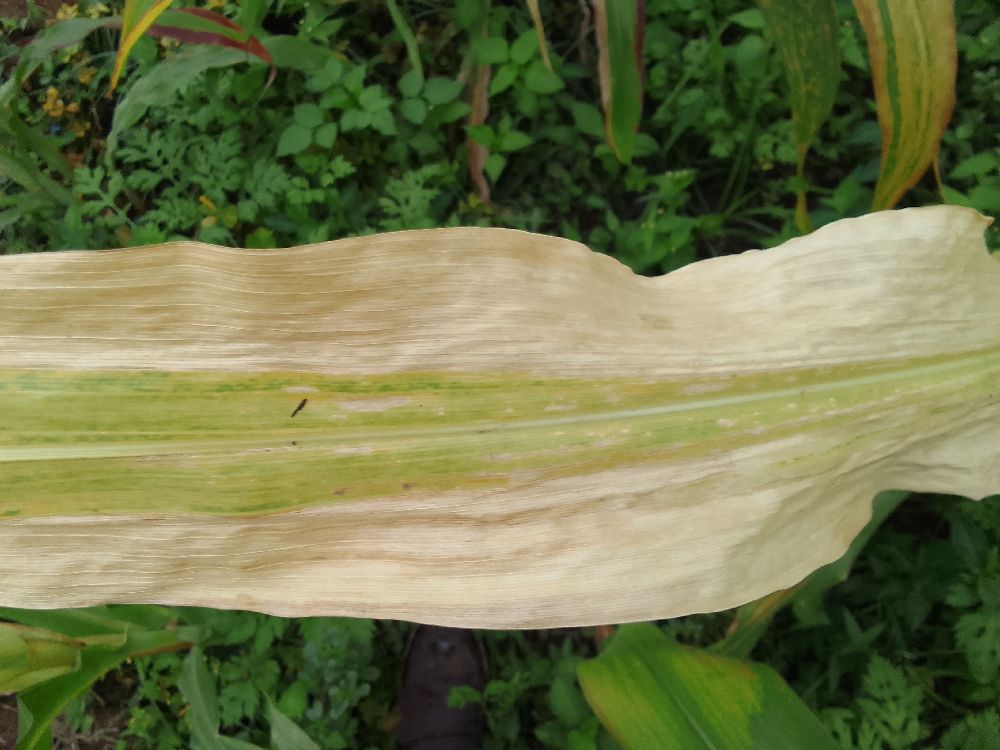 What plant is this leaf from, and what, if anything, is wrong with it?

maize, maize lethal necrosis
